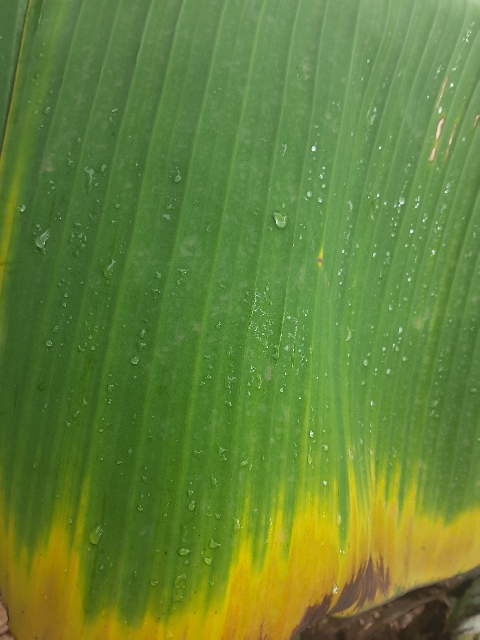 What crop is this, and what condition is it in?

banana, fusarium wilt race 1
